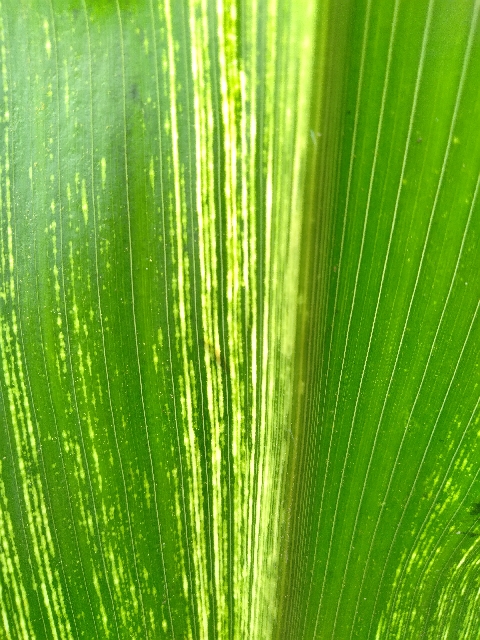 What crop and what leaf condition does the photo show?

maize, maize streak virus
